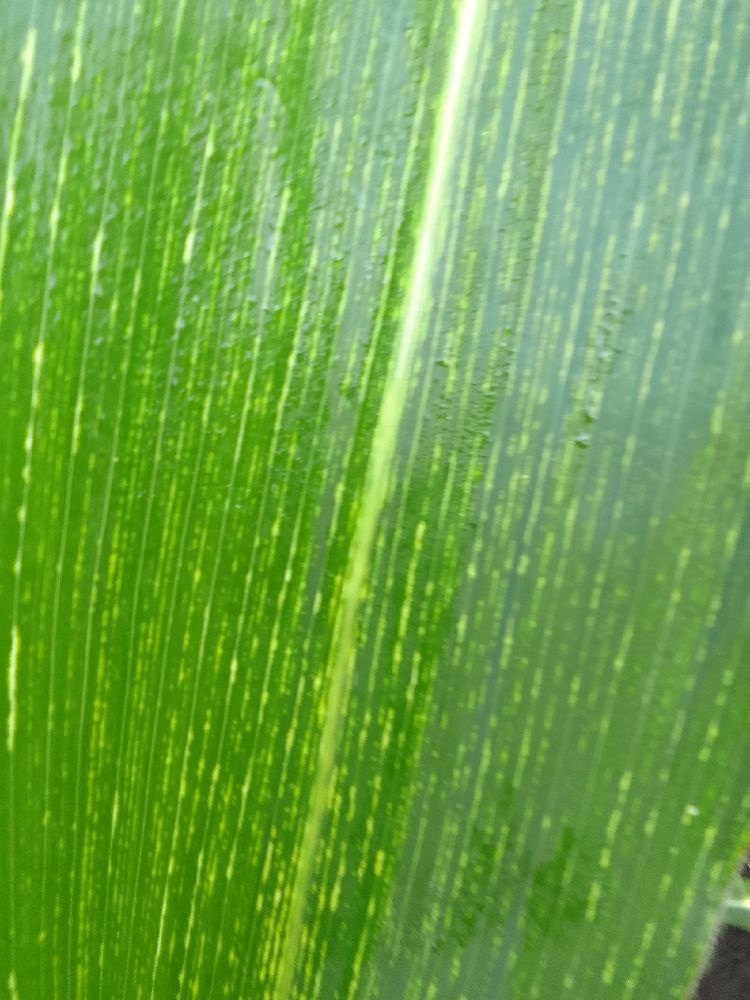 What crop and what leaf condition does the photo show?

maize, maize streak virus
